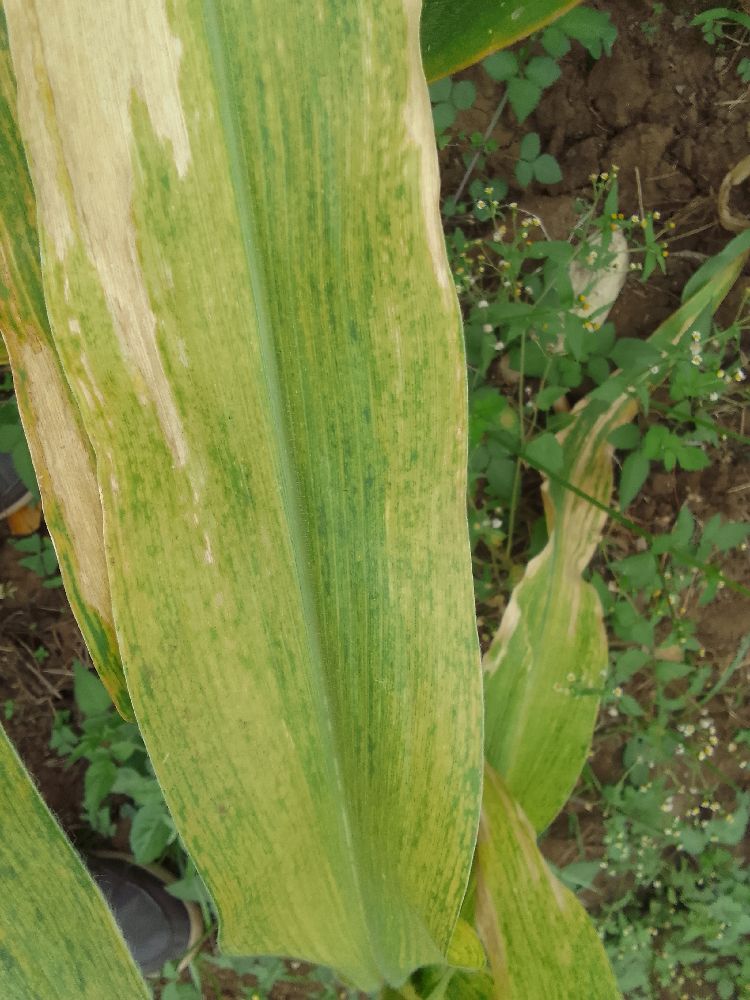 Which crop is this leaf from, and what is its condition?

maize, maize lethal necrosis
